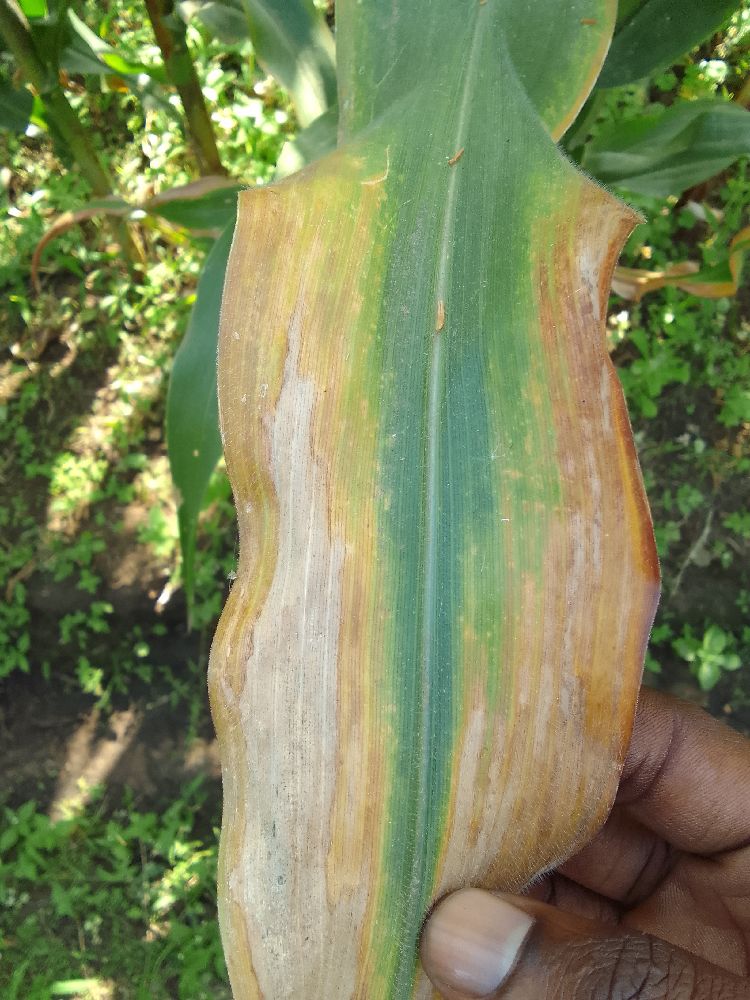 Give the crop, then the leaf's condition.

maize, maize lethal necrosis
